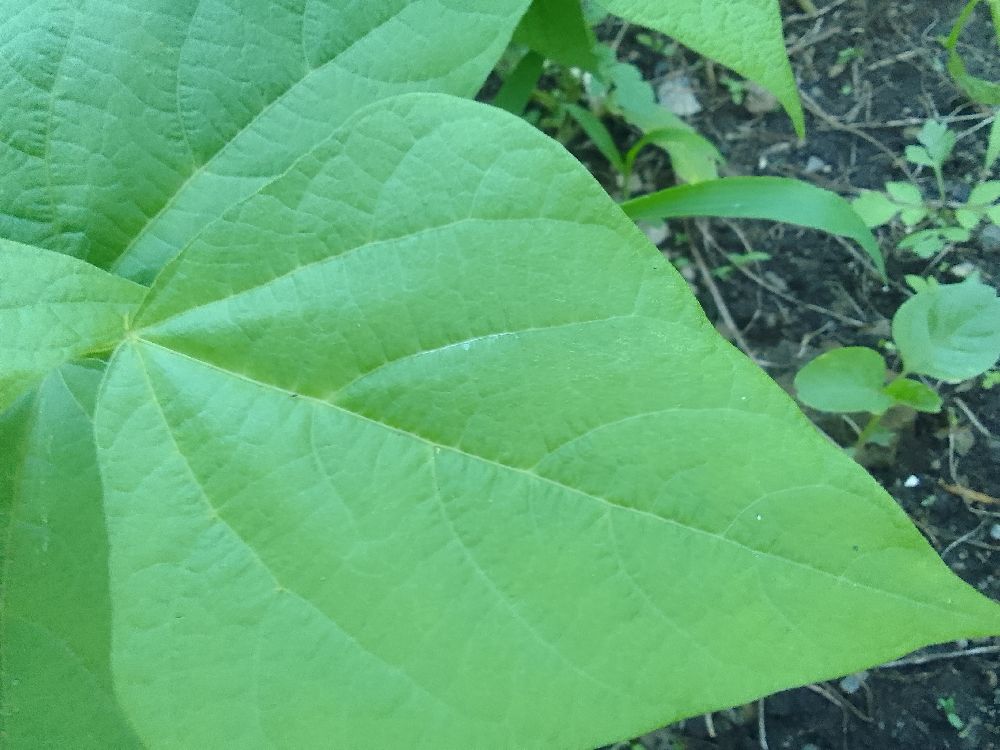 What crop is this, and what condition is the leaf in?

common bean, healthy
